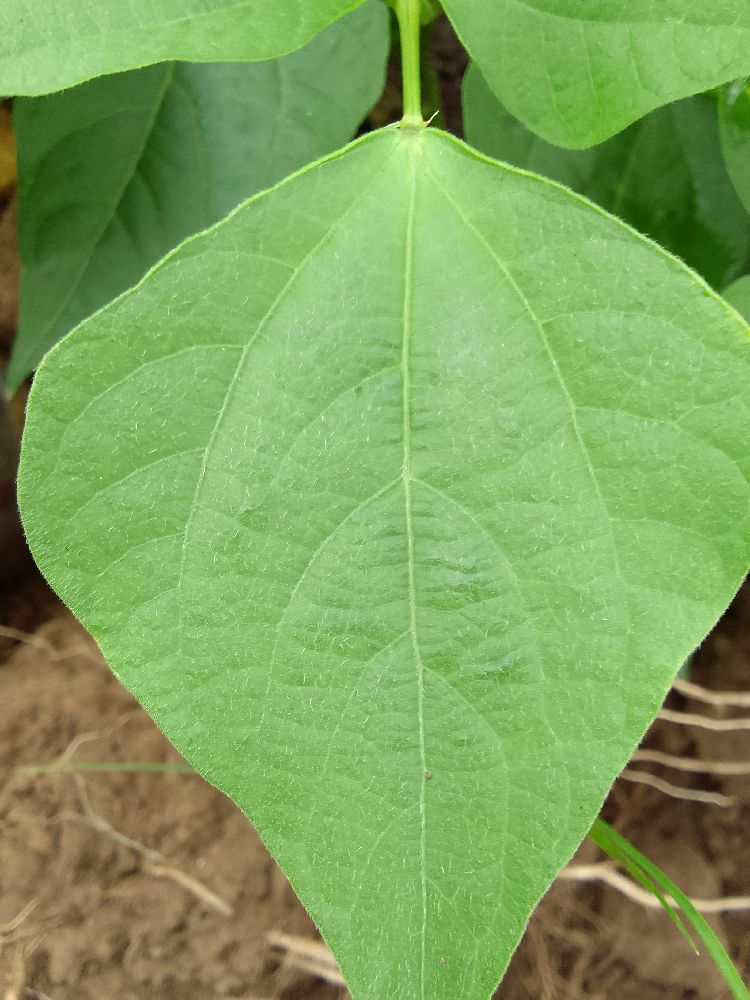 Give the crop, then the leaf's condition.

common bean, healthy
